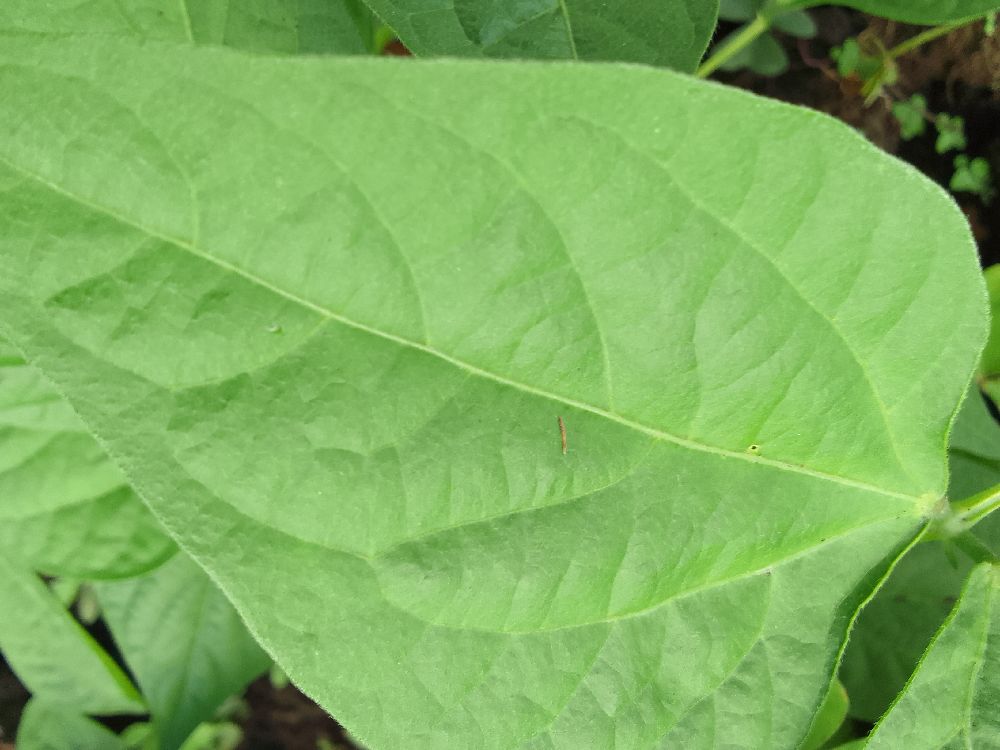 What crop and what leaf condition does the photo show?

common bean, healthy
